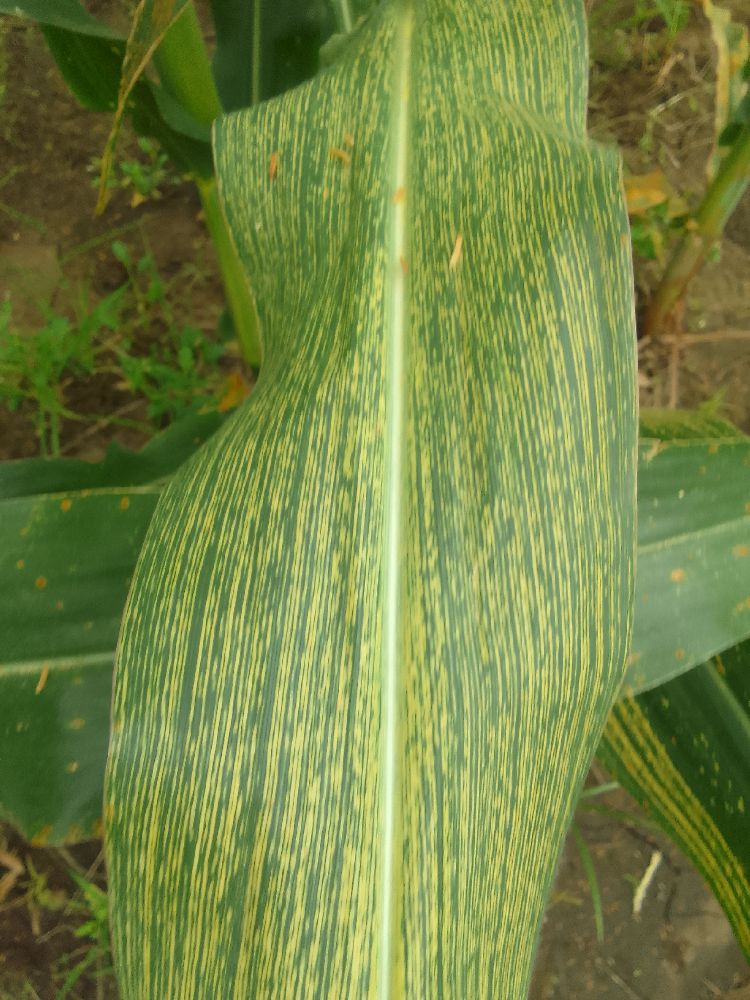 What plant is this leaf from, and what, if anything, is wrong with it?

maize, maize streak virus
